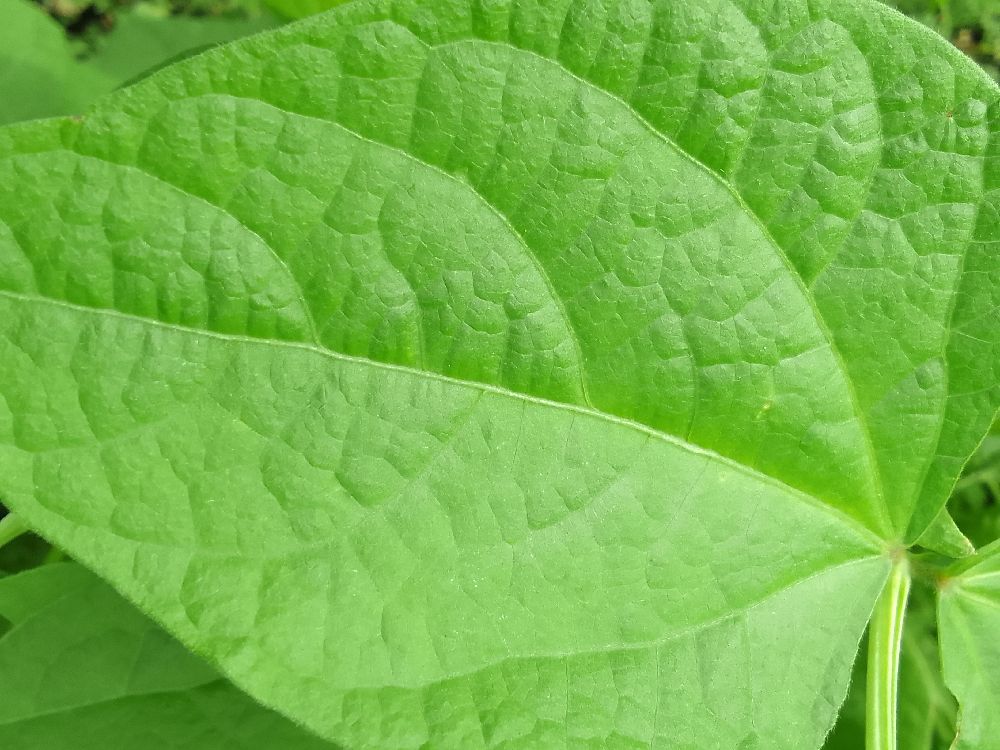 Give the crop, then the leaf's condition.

common bean, healthy
